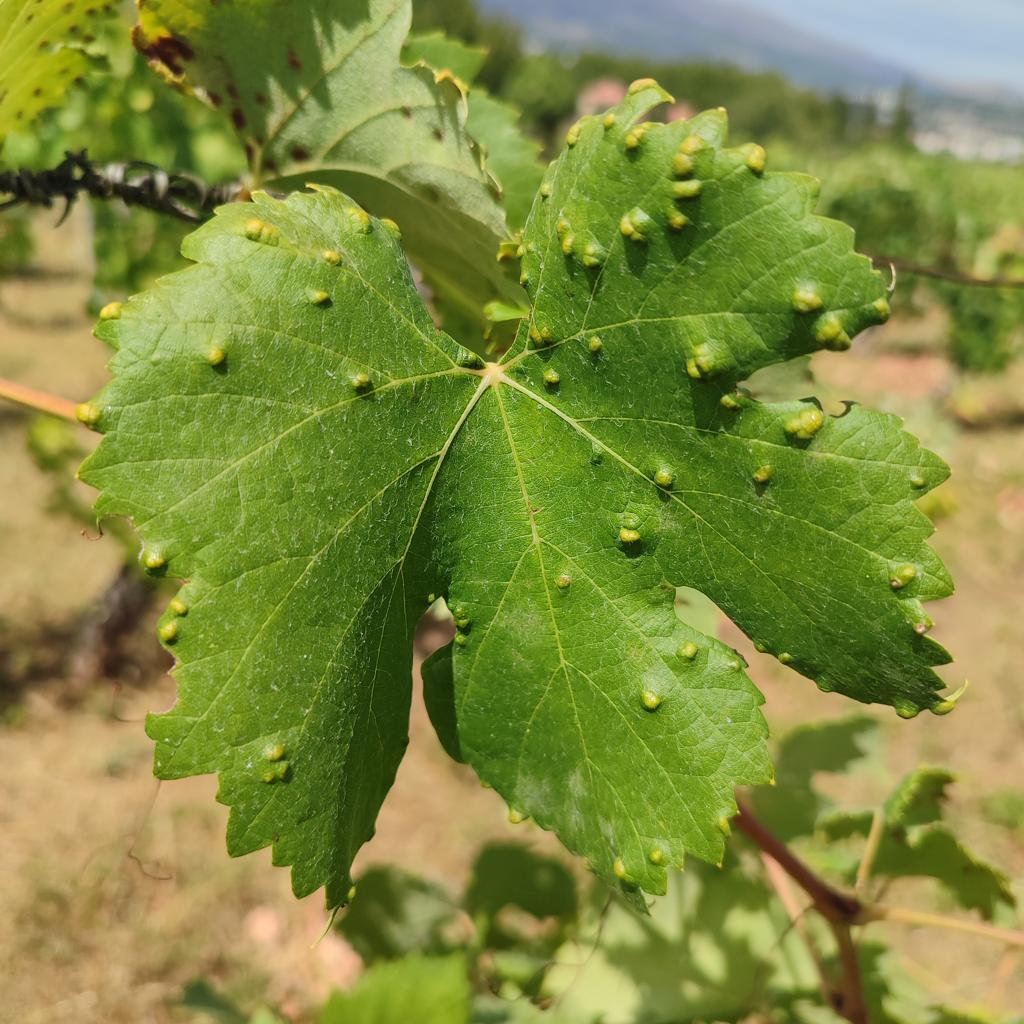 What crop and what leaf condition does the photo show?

grapevine, erineum mite
